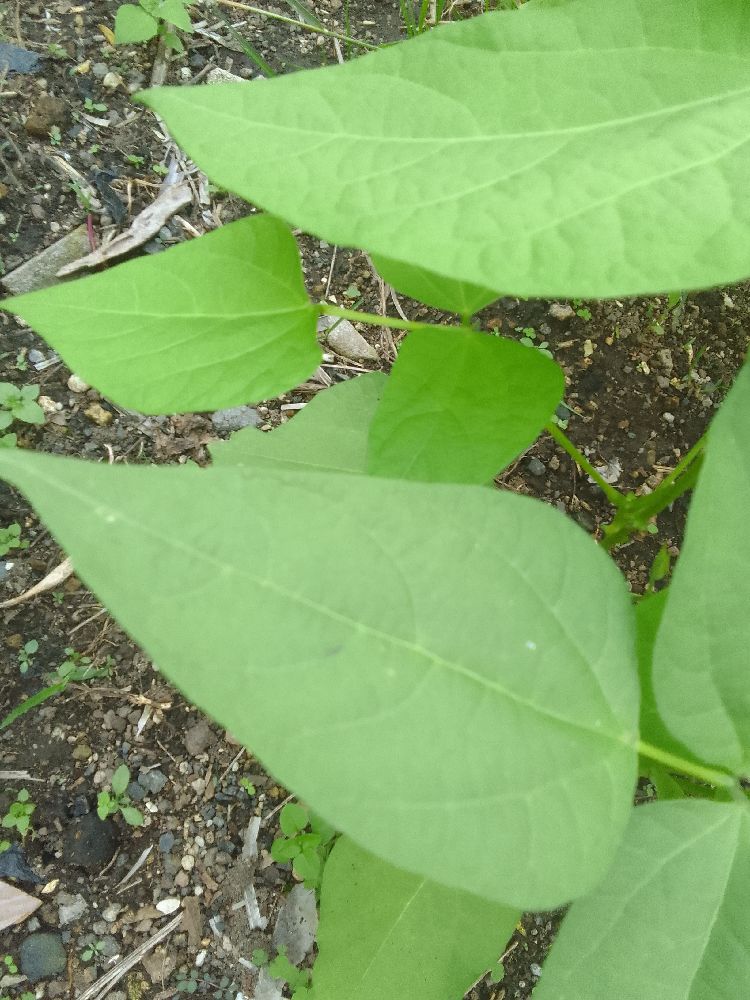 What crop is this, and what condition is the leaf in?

common bean, healthy
